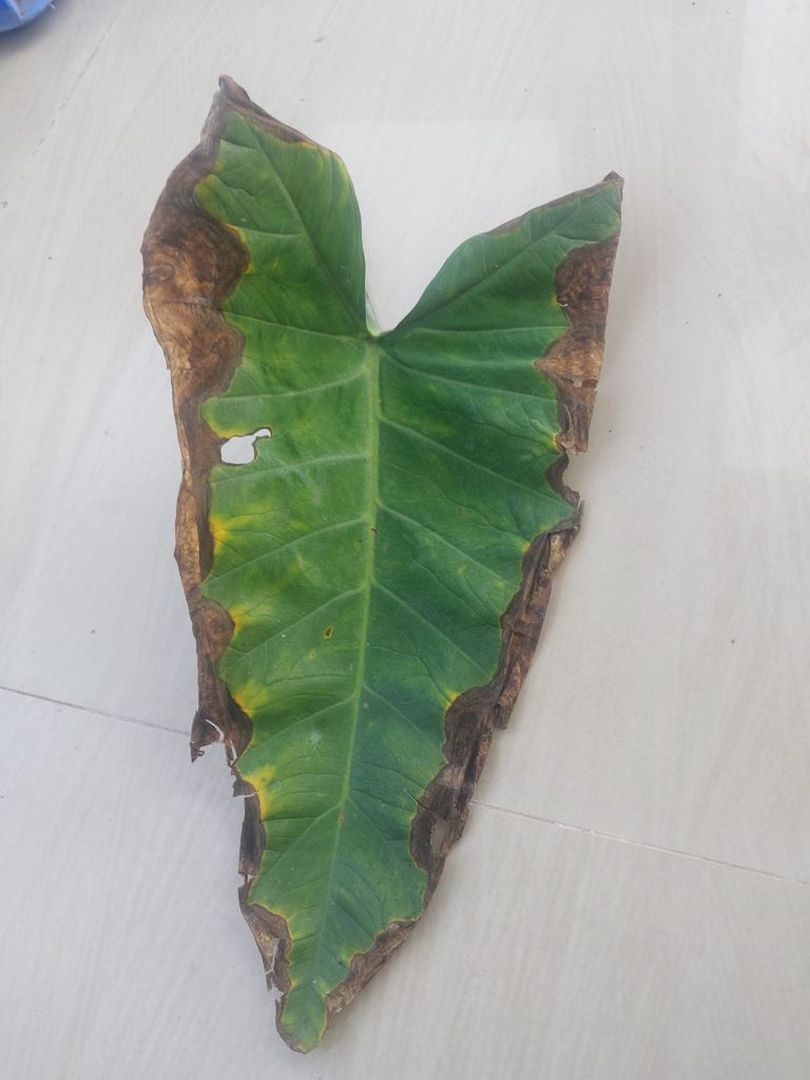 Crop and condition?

taro, leaf blight
